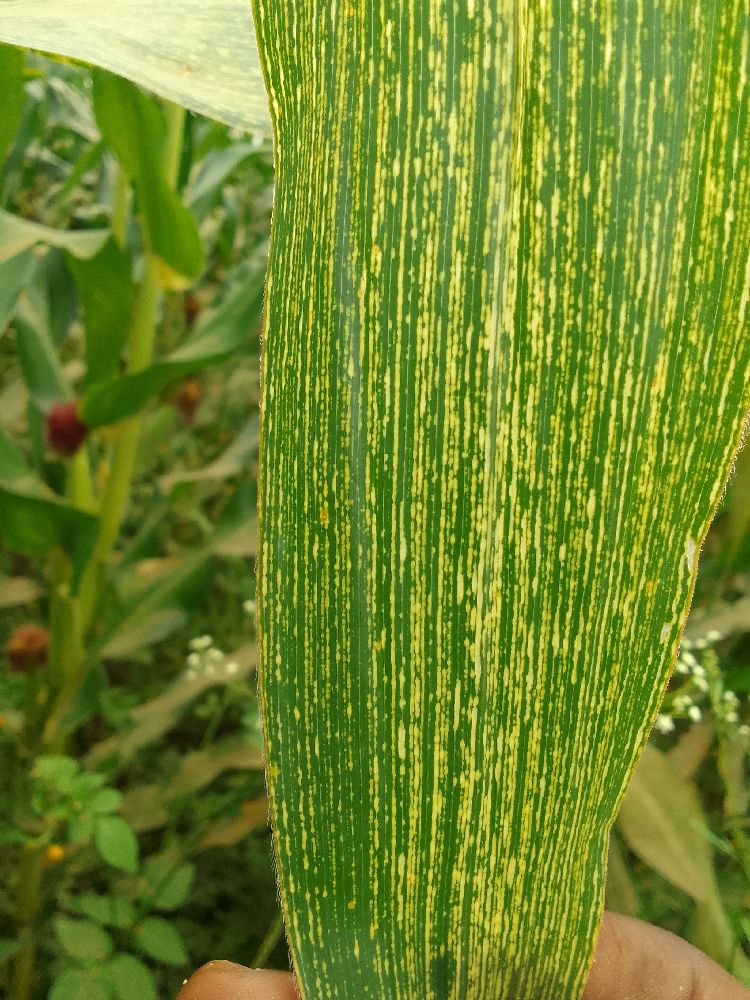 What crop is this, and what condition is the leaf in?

maize, maize streak virus
